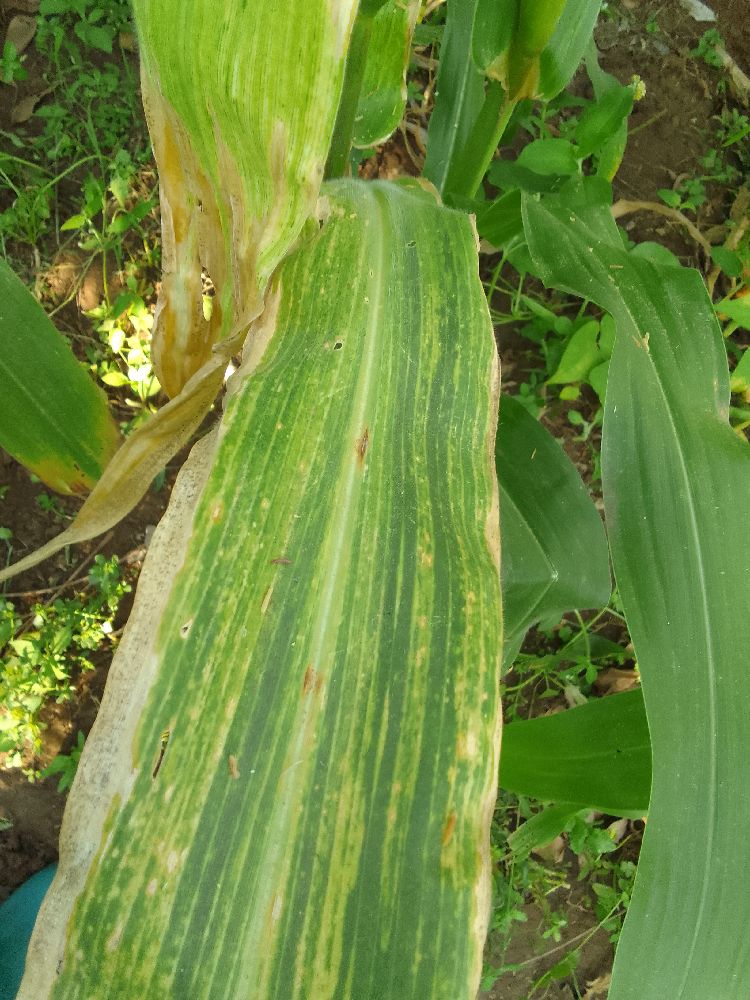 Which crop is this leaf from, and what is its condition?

maize, maize lethal necrosis
